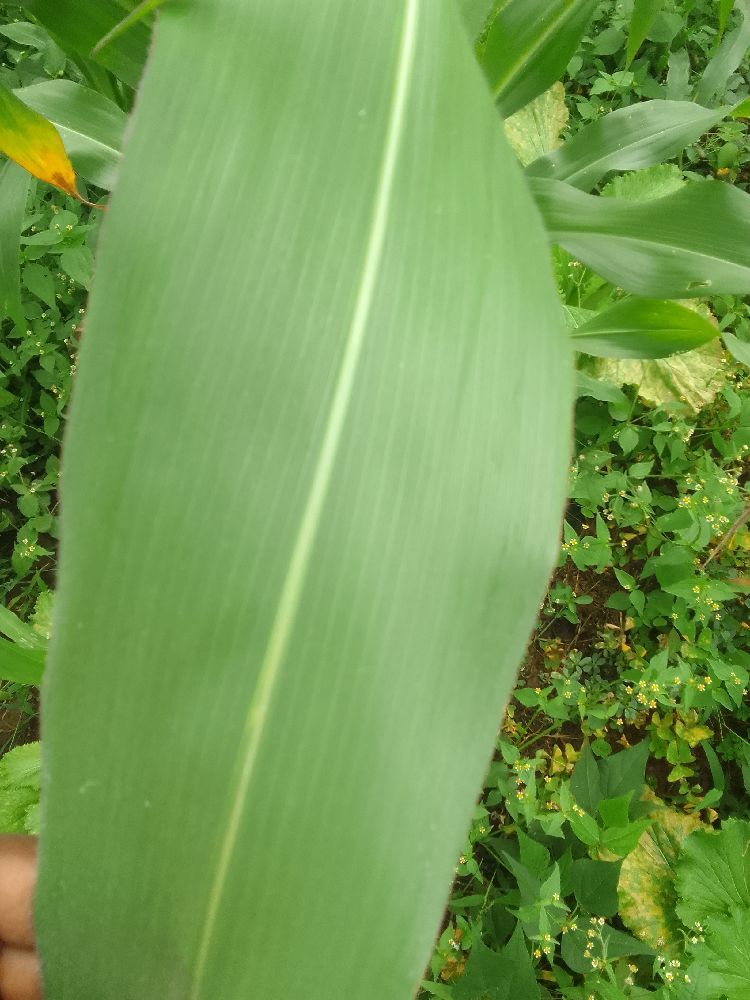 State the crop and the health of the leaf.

maize, healthy
